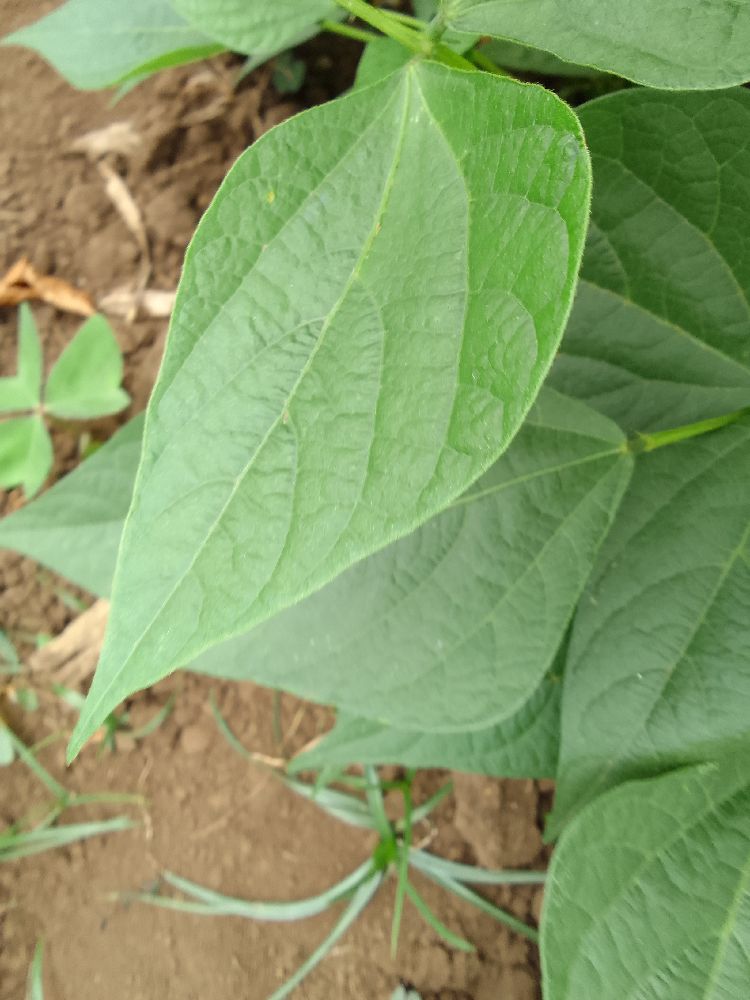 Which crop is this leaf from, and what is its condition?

common bean, healthy
